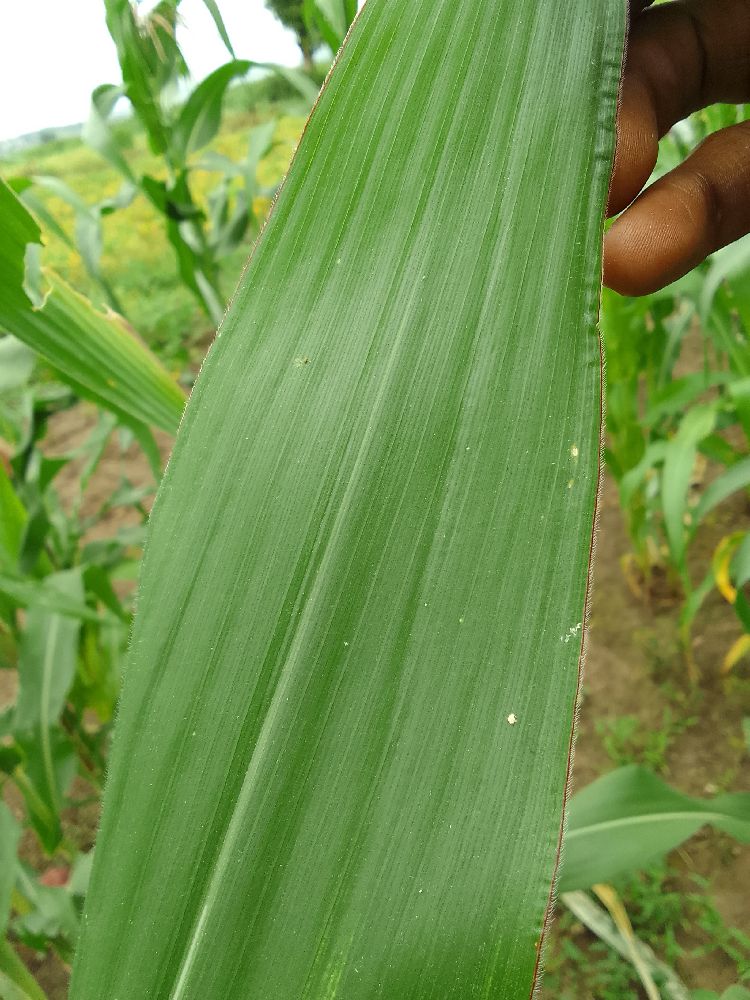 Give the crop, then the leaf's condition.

maize, healthy
